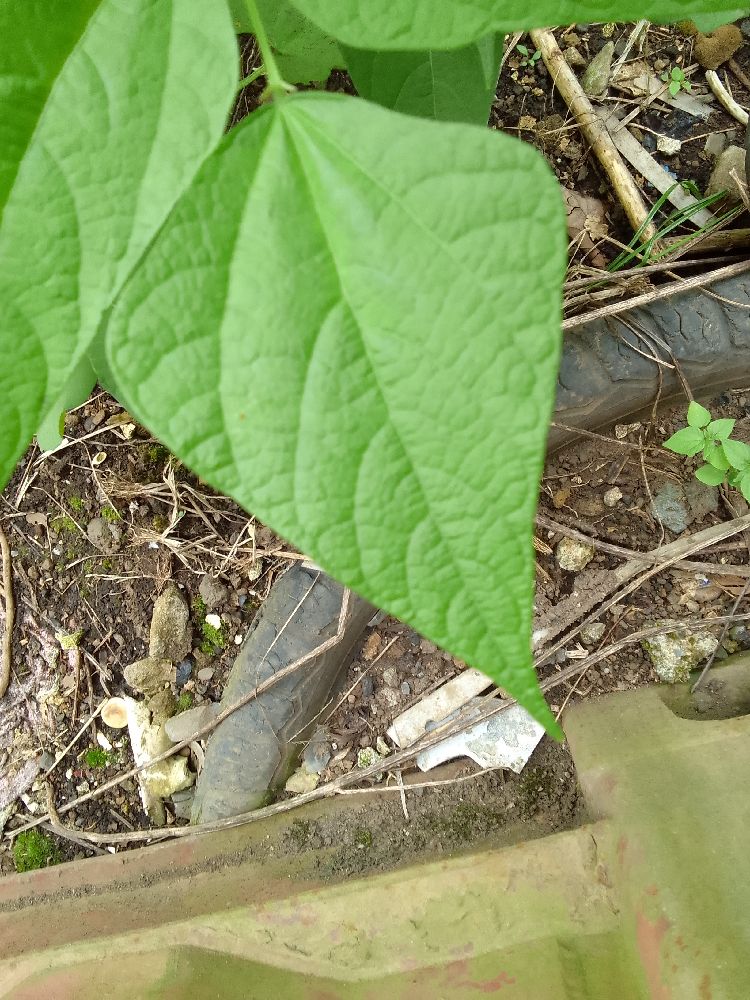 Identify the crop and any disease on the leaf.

common bean, healthy
